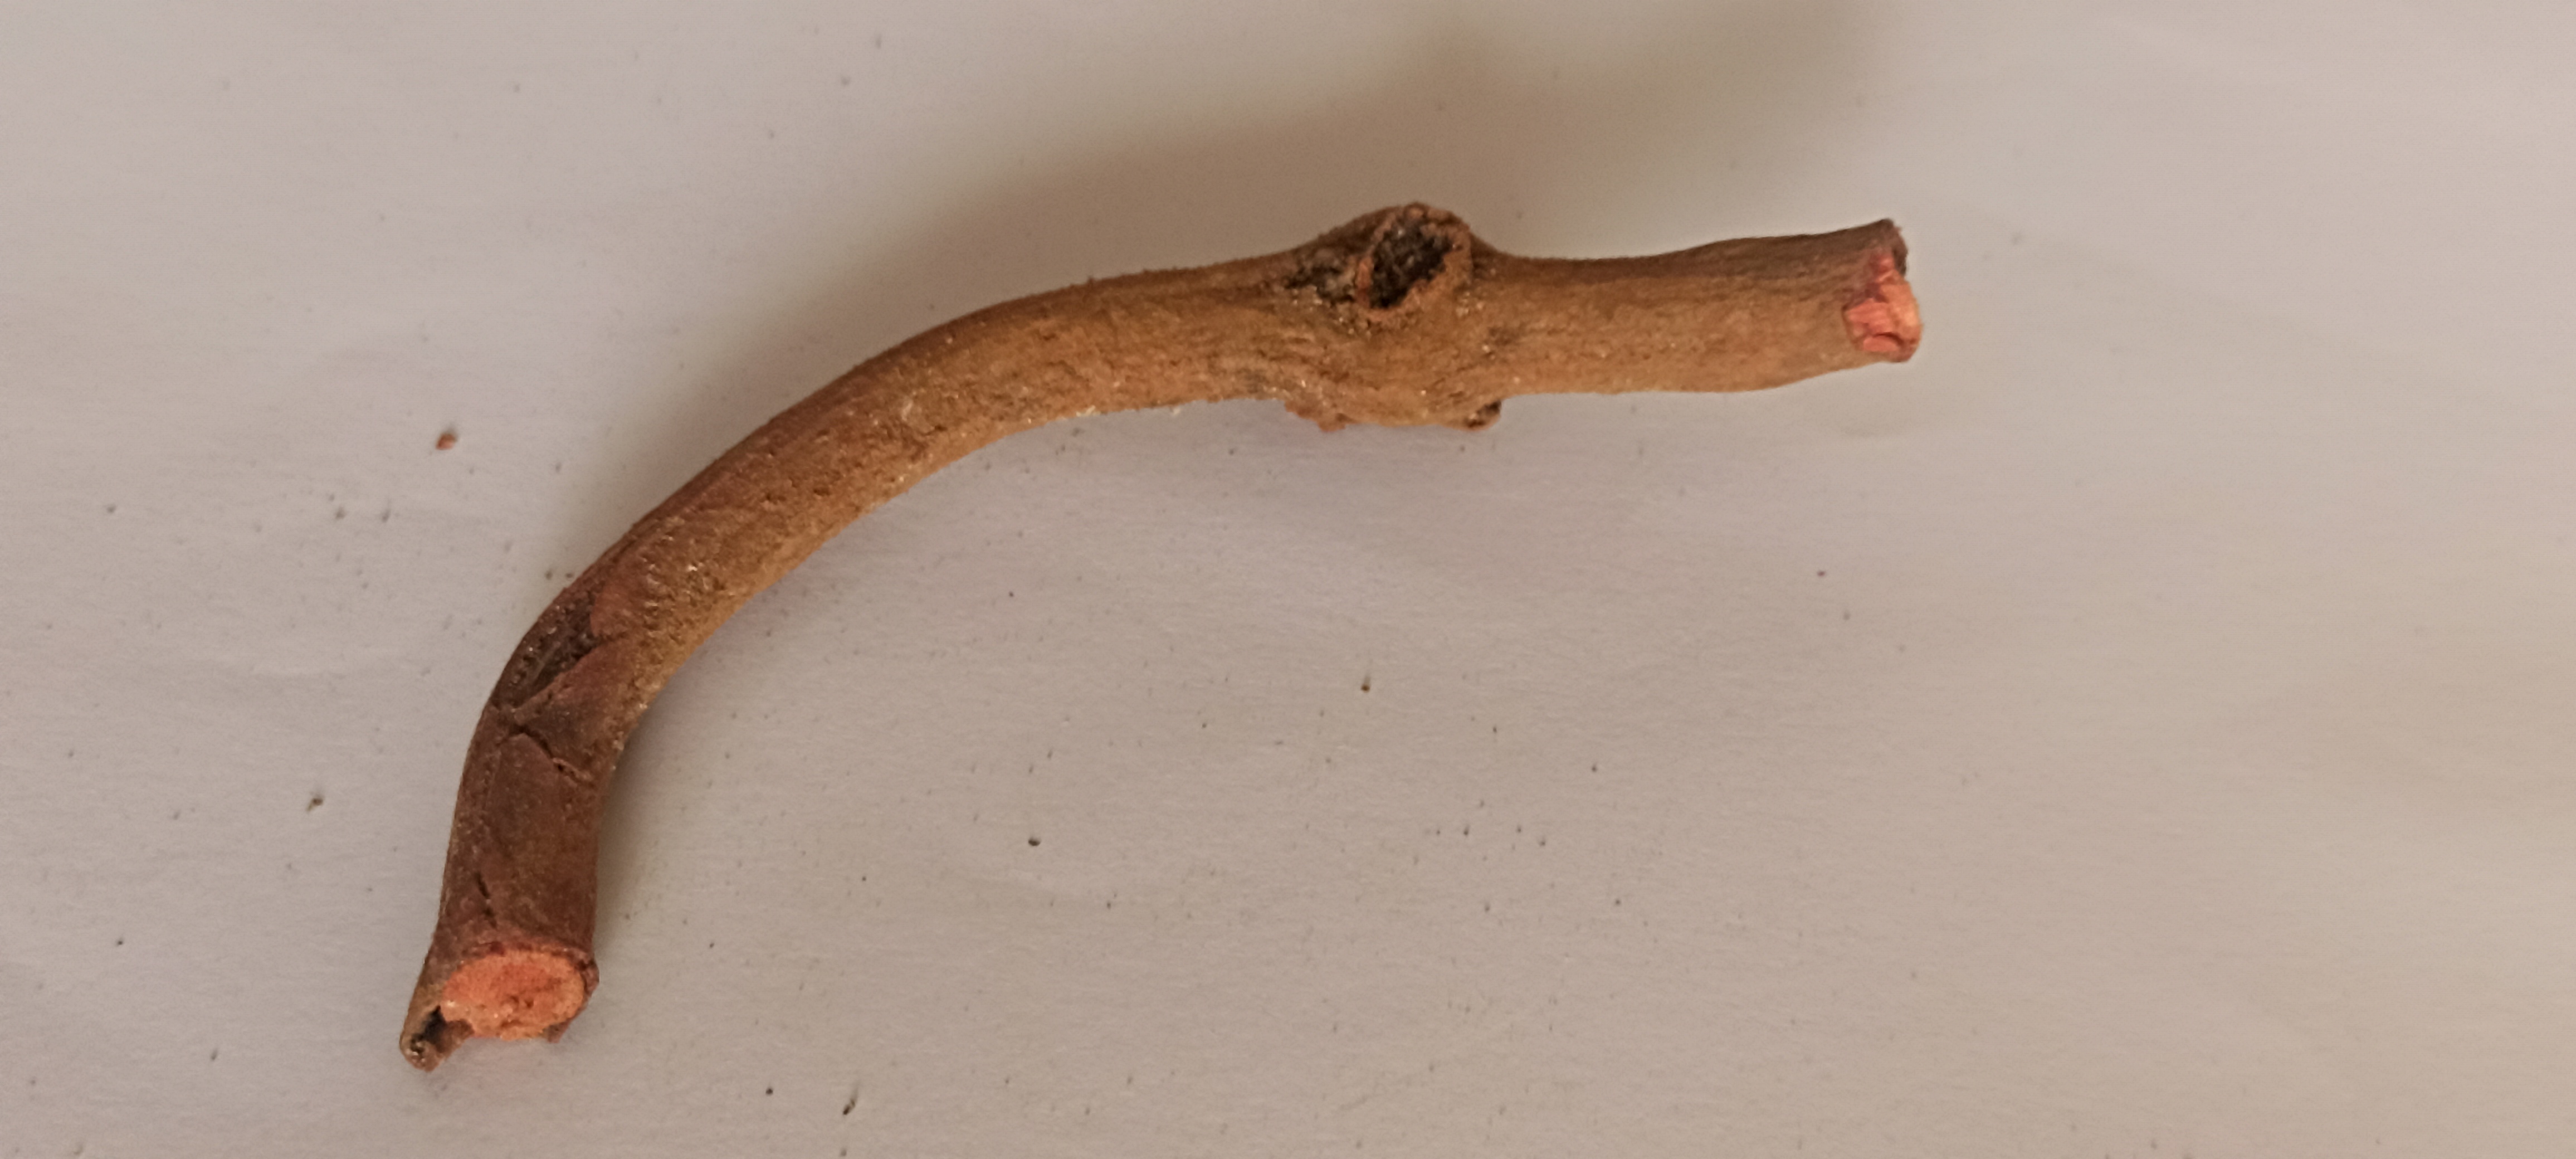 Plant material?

manjistha
